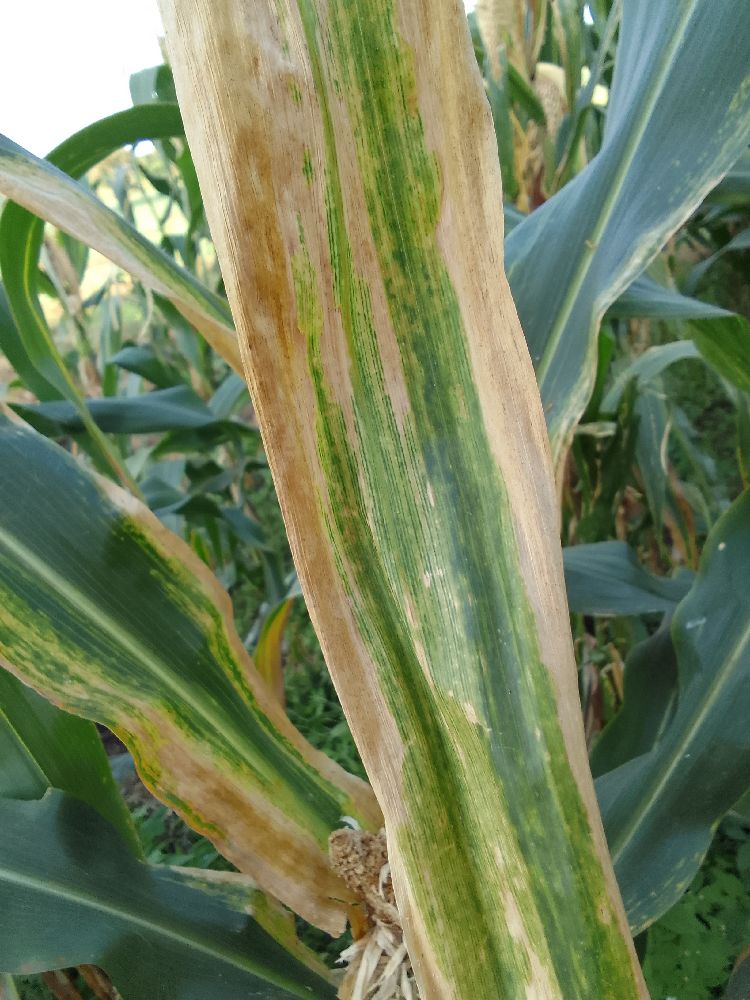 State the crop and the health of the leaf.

maize, maize lethal necrosis
